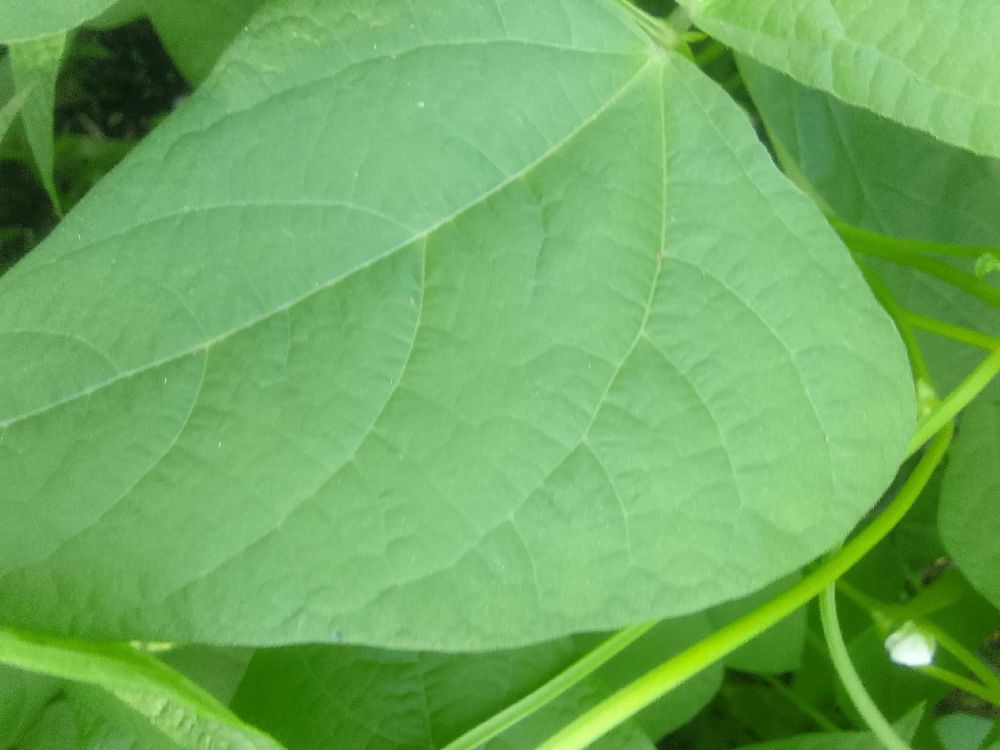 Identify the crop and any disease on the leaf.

common bean, healthy
